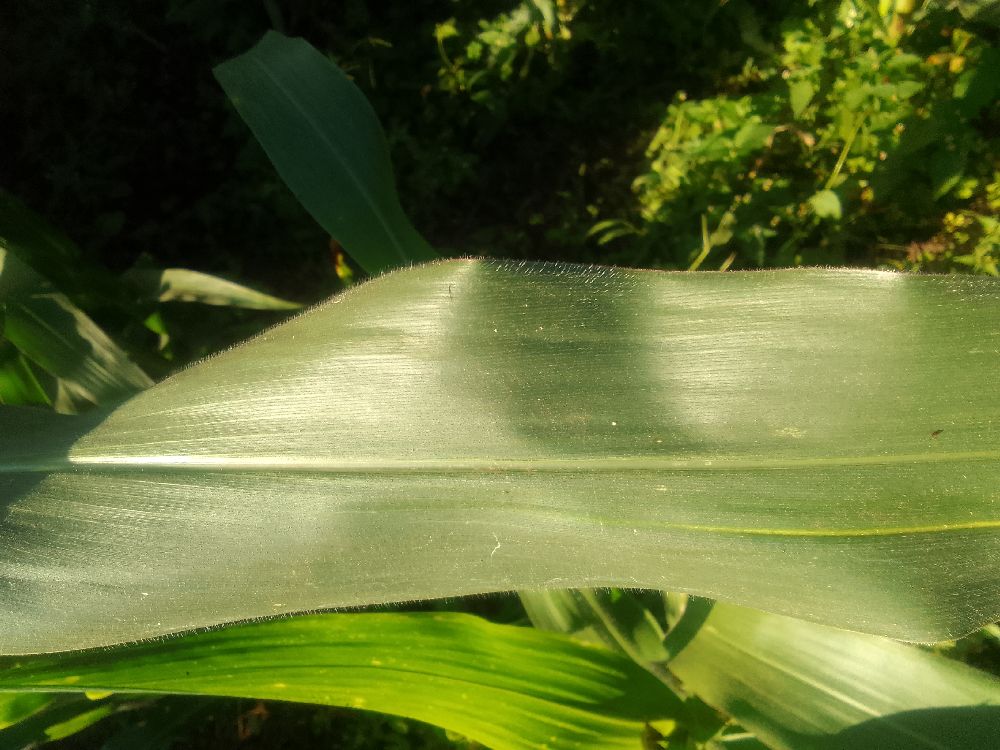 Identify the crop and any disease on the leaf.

maize, healthy
